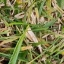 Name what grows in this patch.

grass
